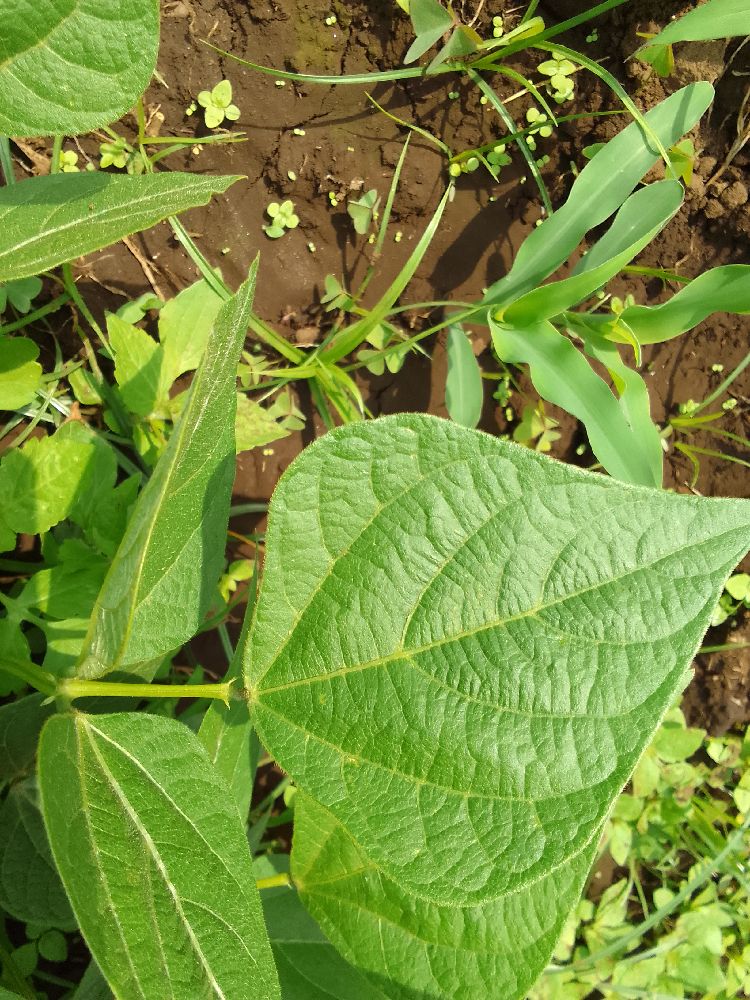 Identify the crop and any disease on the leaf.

common bean, healthy
